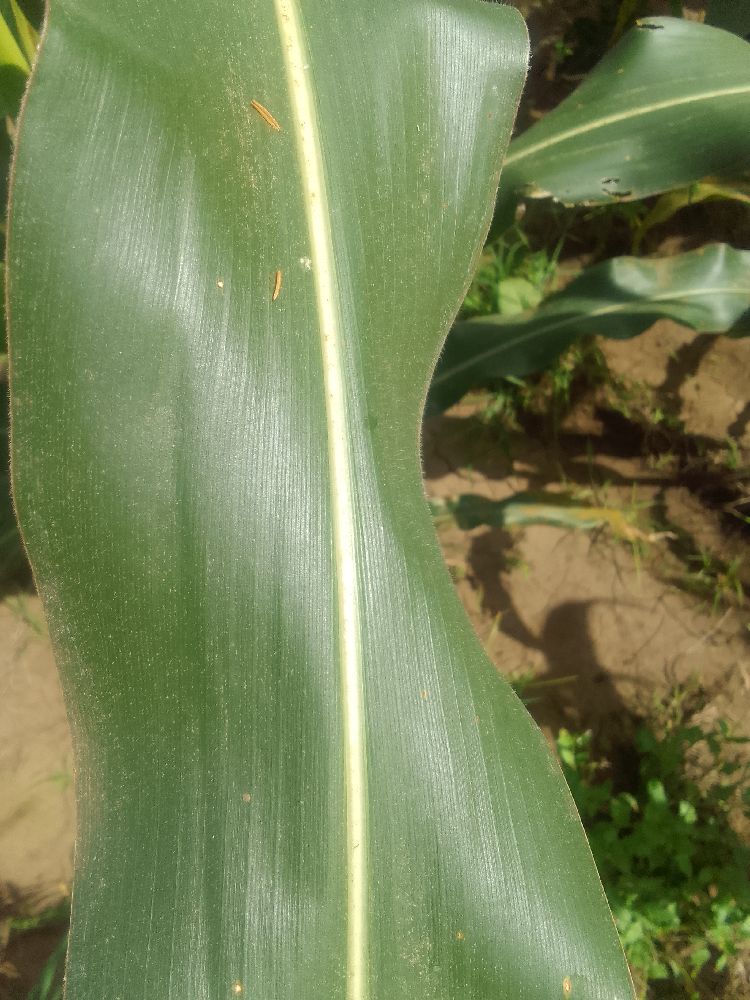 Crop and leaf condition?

maize, healthy
